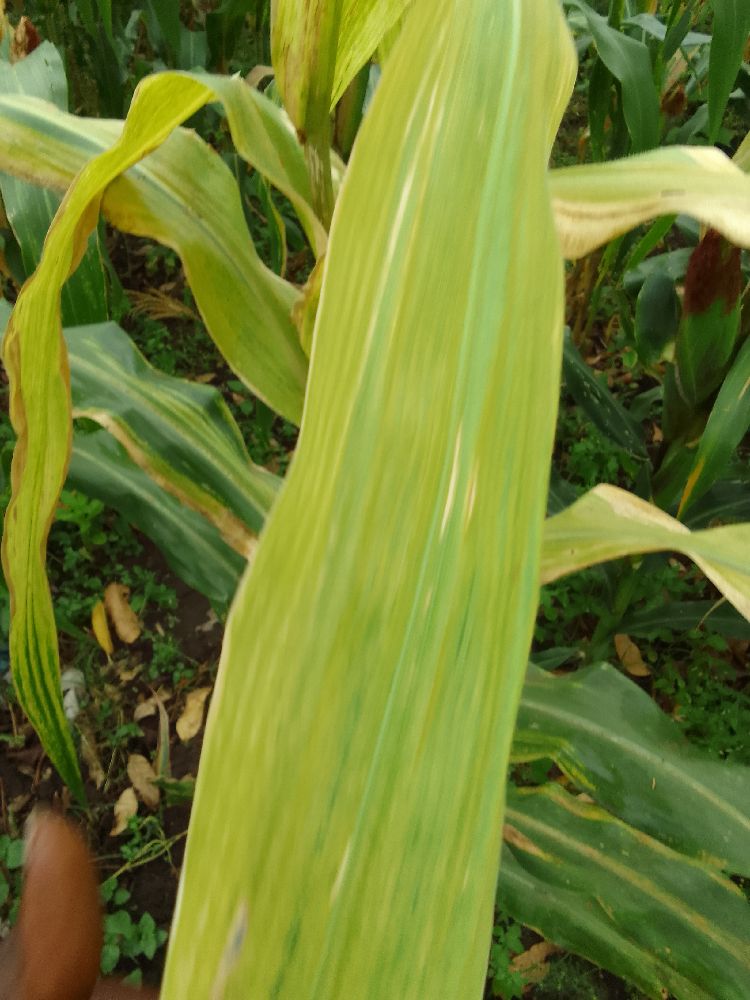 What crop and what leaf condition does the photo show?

maize, maize lethal necrosis
